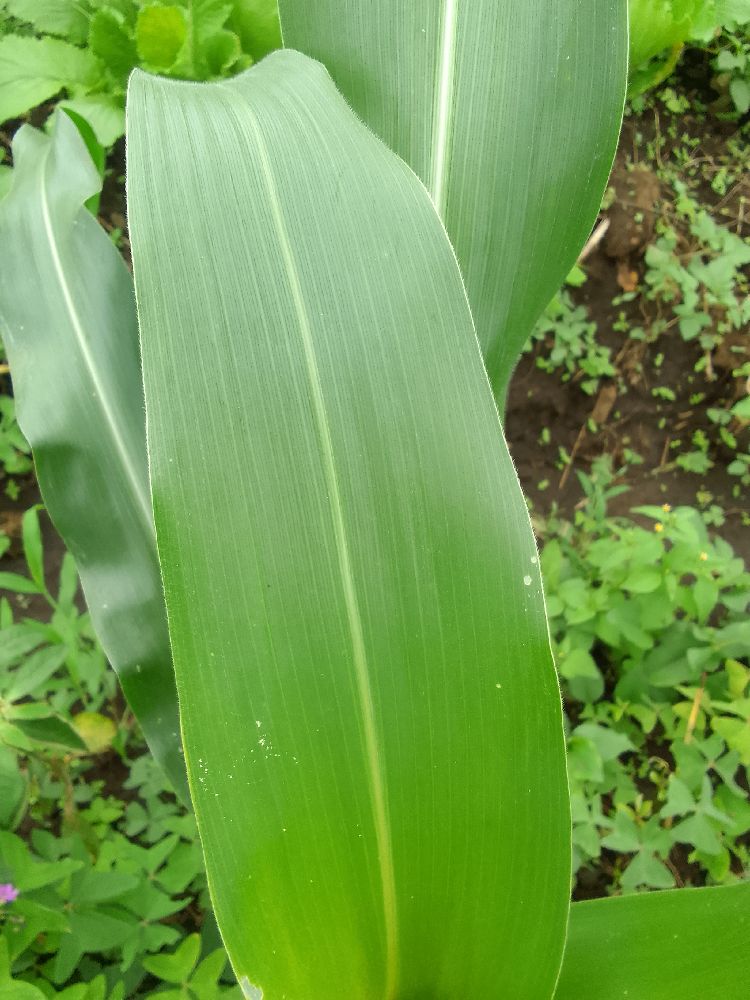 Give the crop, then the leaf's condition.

maize, healthy
